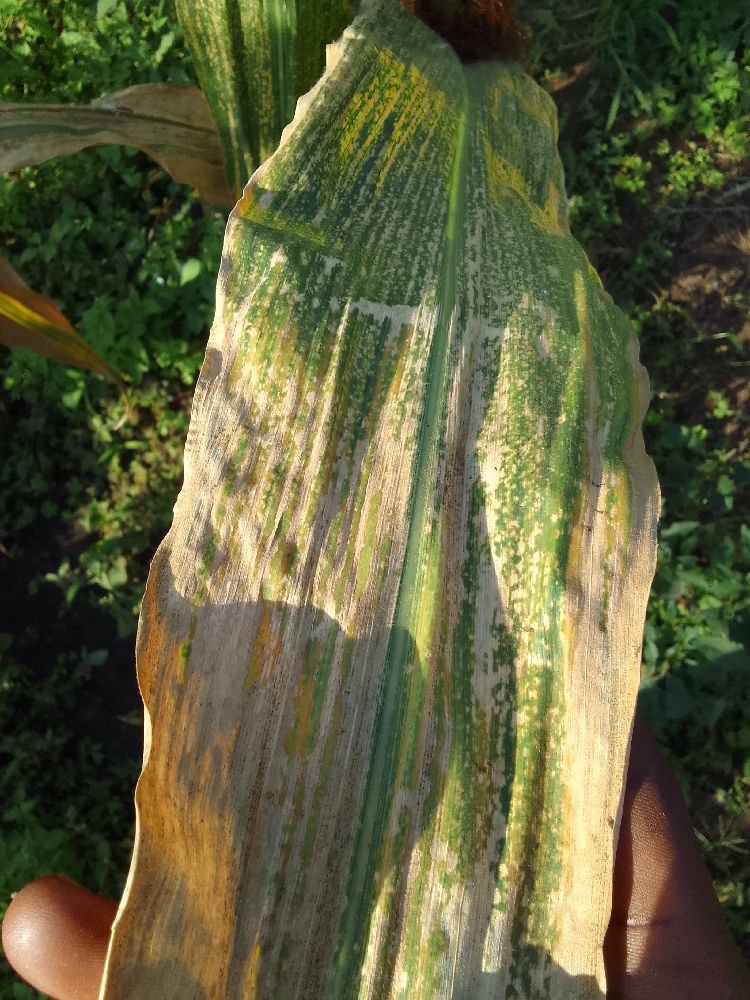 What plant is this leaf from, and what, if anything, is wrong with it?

maize, maize lethal necrosis
